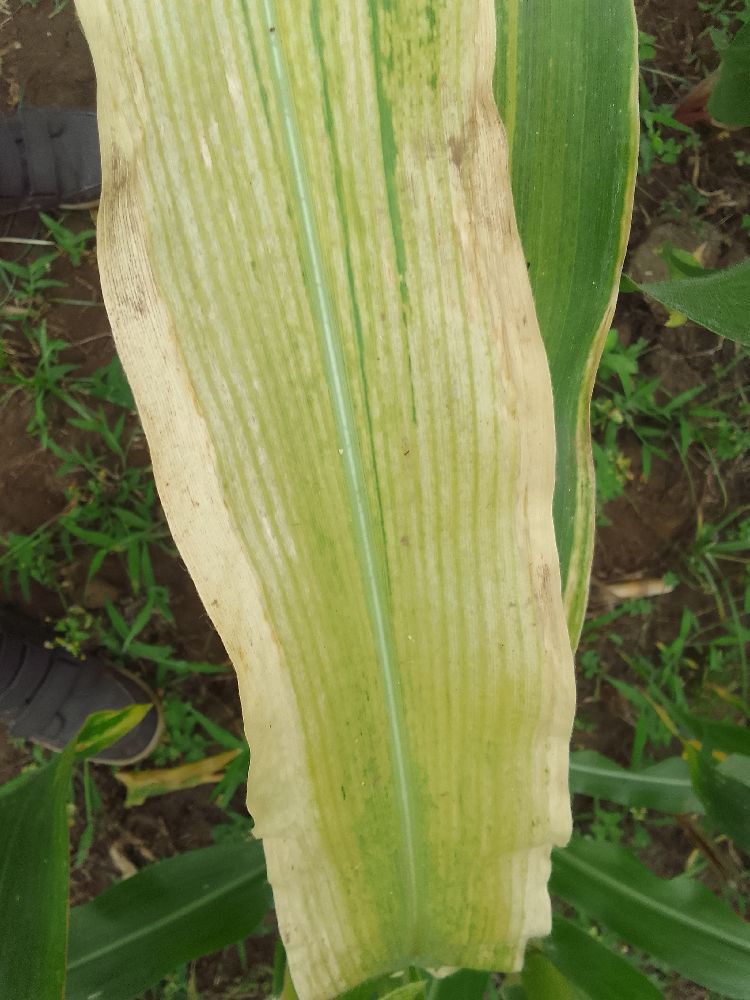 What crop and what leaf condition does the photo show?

maize, maize lethal necrosis
